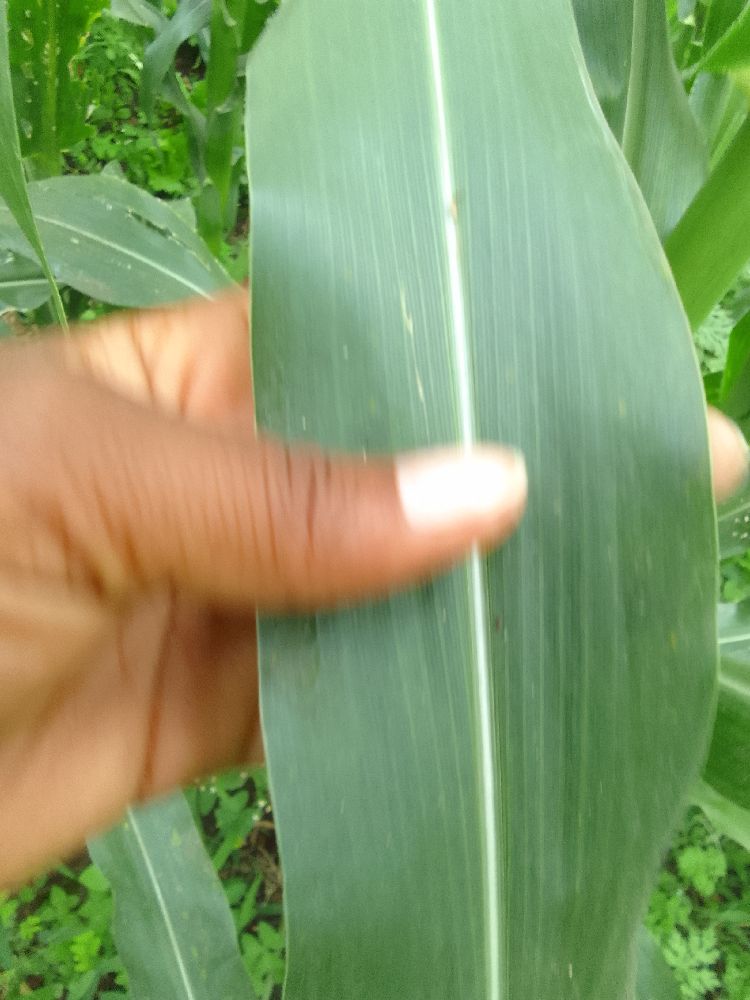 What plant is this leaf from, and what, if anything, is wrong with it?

maize, healthy
